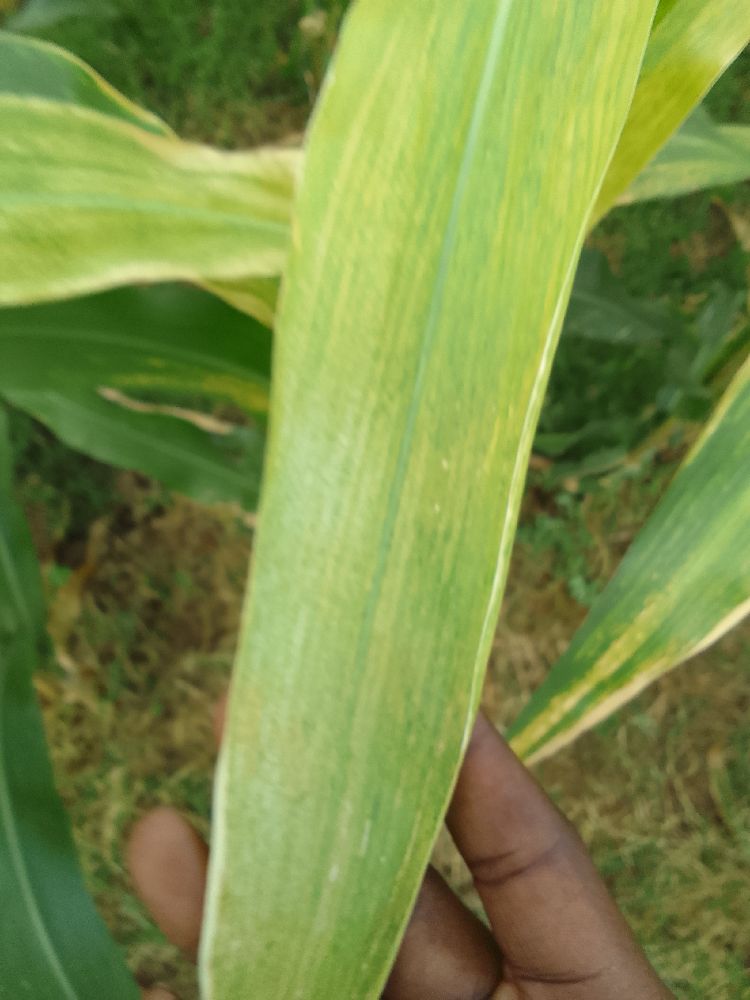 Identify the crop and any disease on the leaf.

maize, maize lethal necrosis
